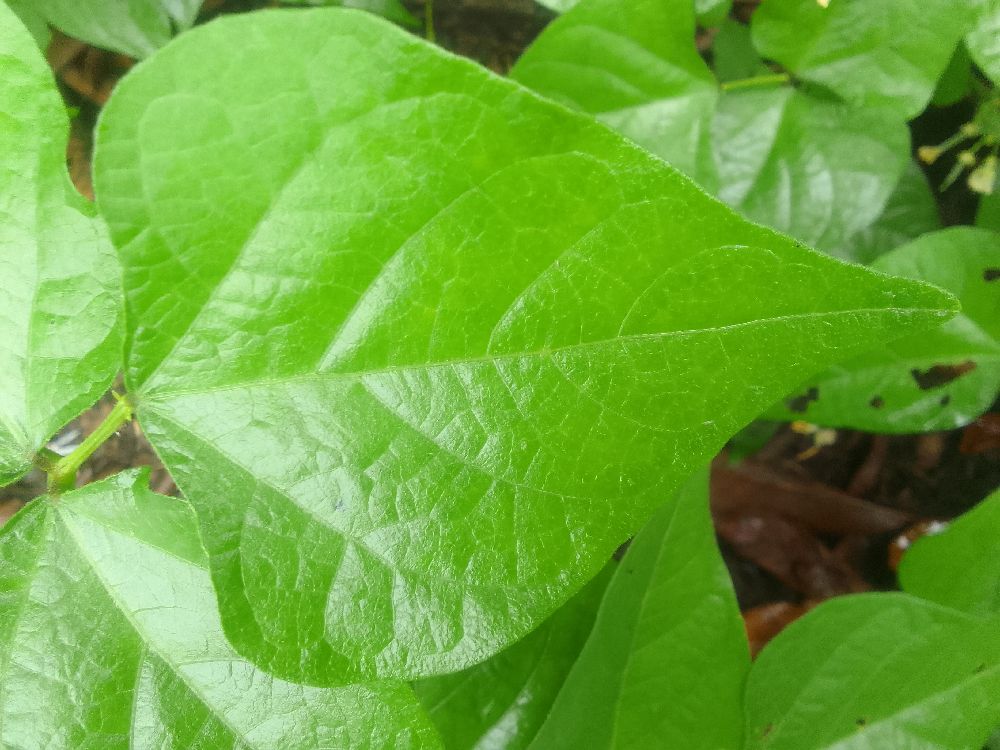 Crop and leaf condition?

common bean, healthy
